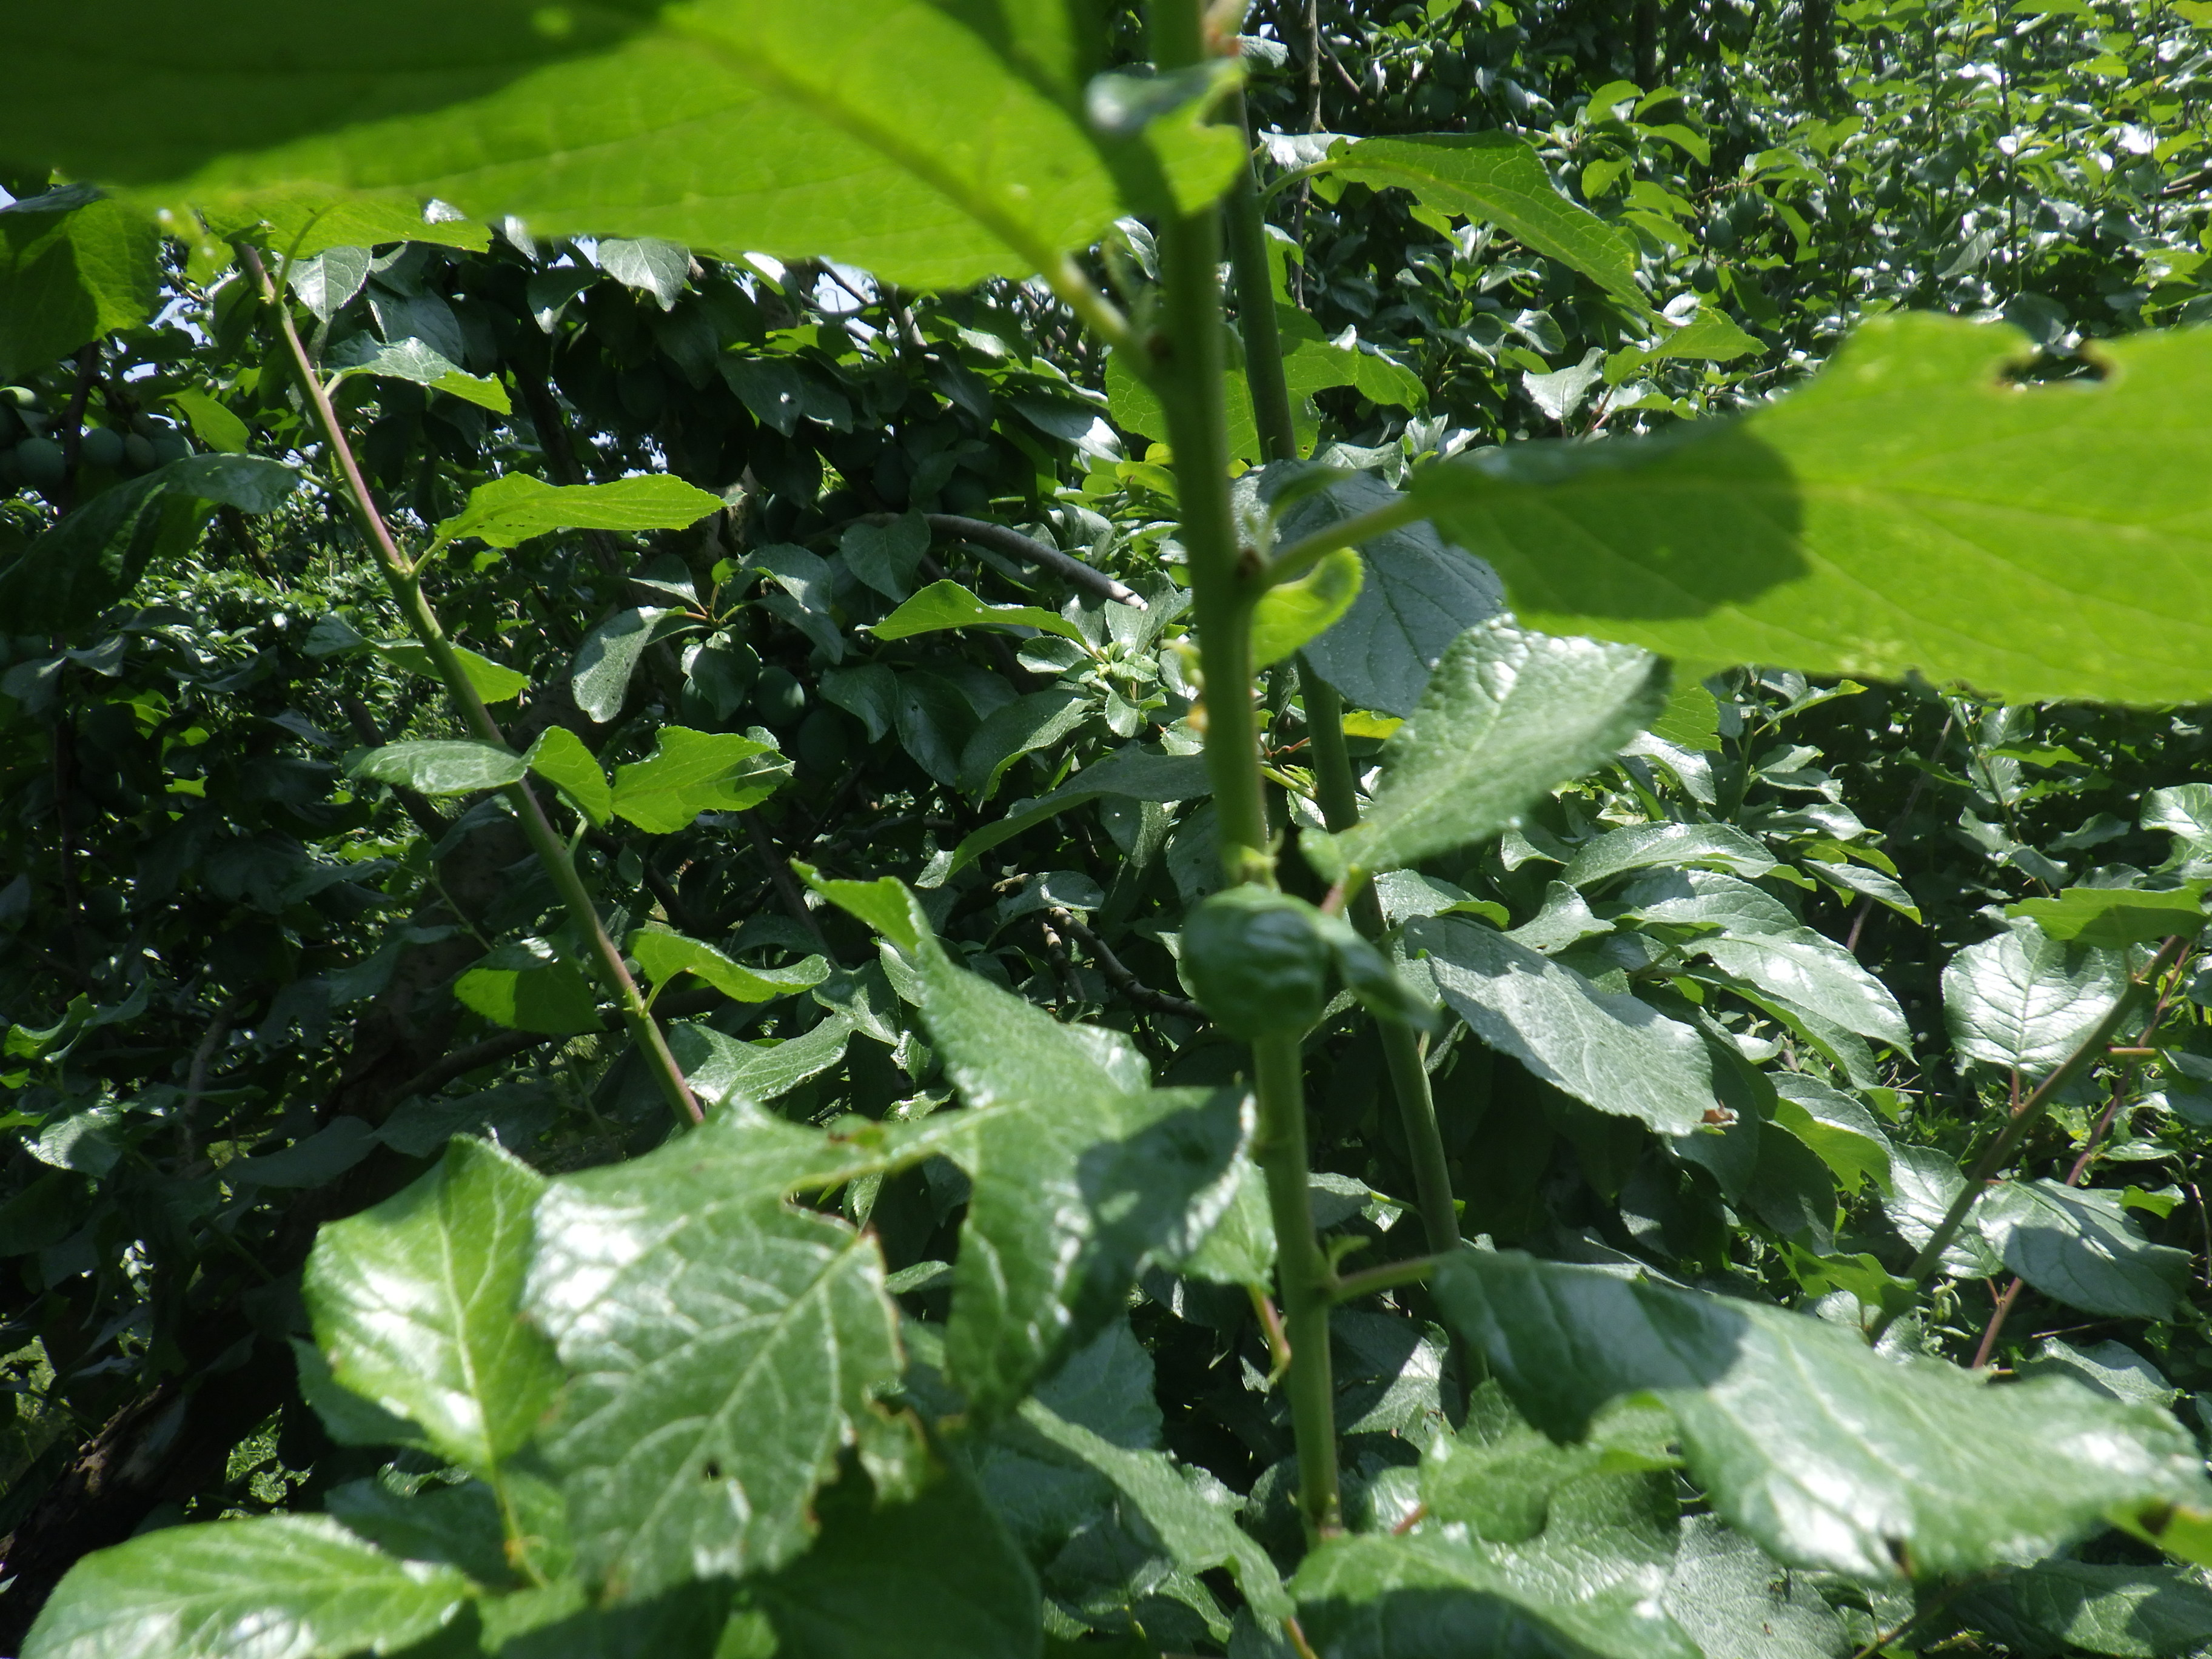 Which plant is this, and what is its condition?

plum, phytophagous
